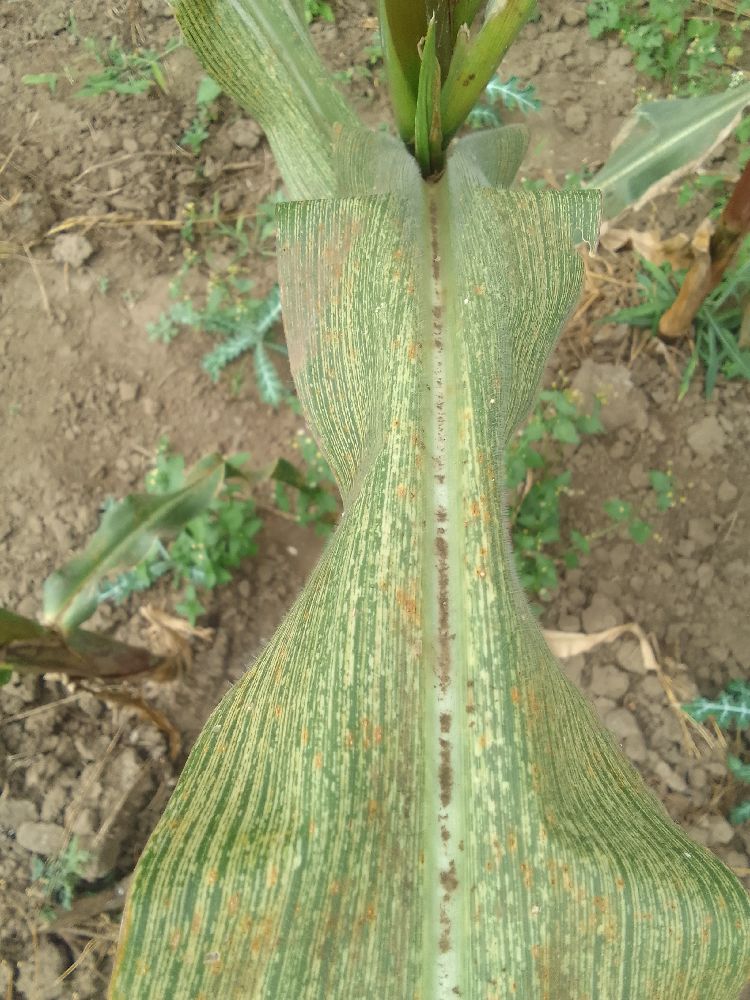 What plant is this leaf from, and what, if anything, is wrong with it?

maize, maize streak virus
